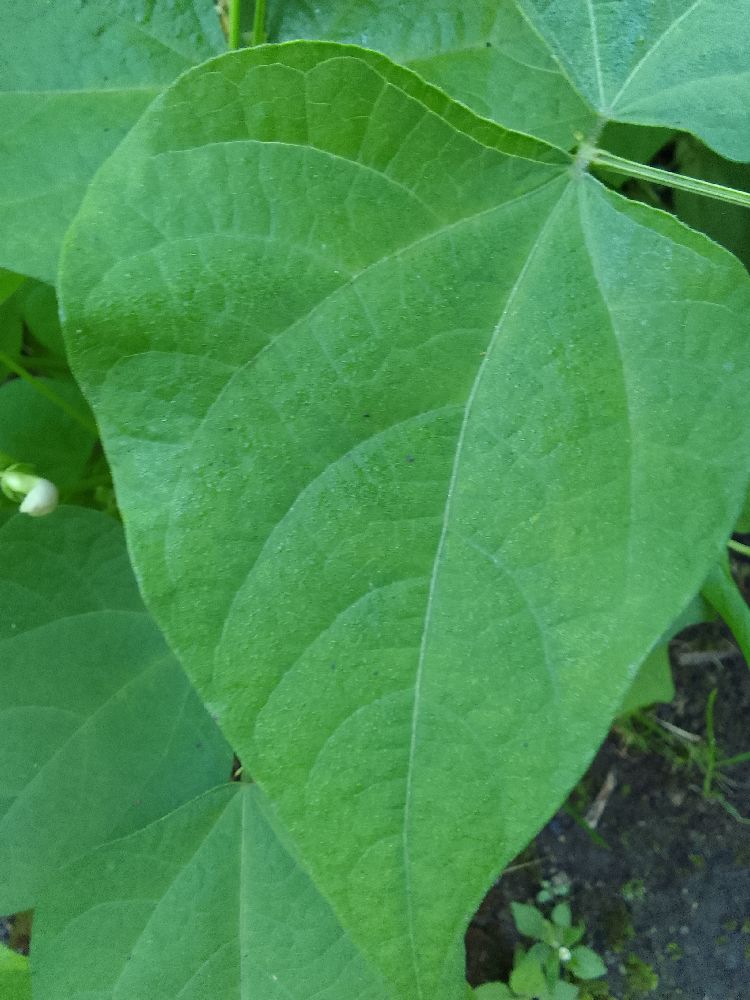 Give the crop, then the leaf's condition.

common bean, healthy
